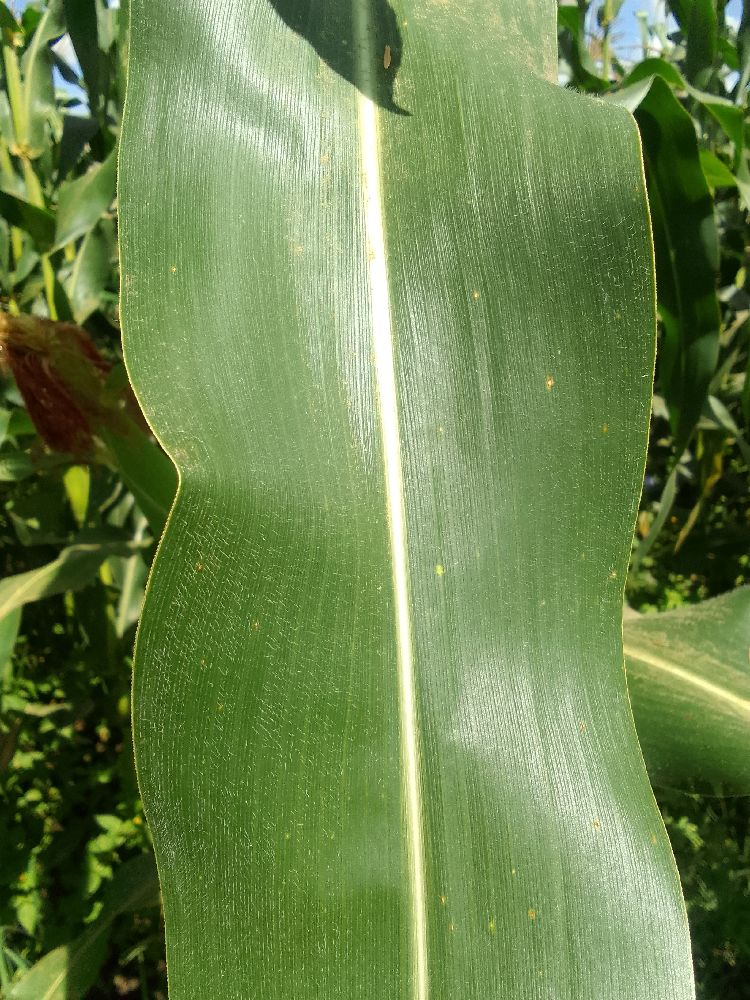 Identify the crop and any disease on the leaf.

maize, healthy
